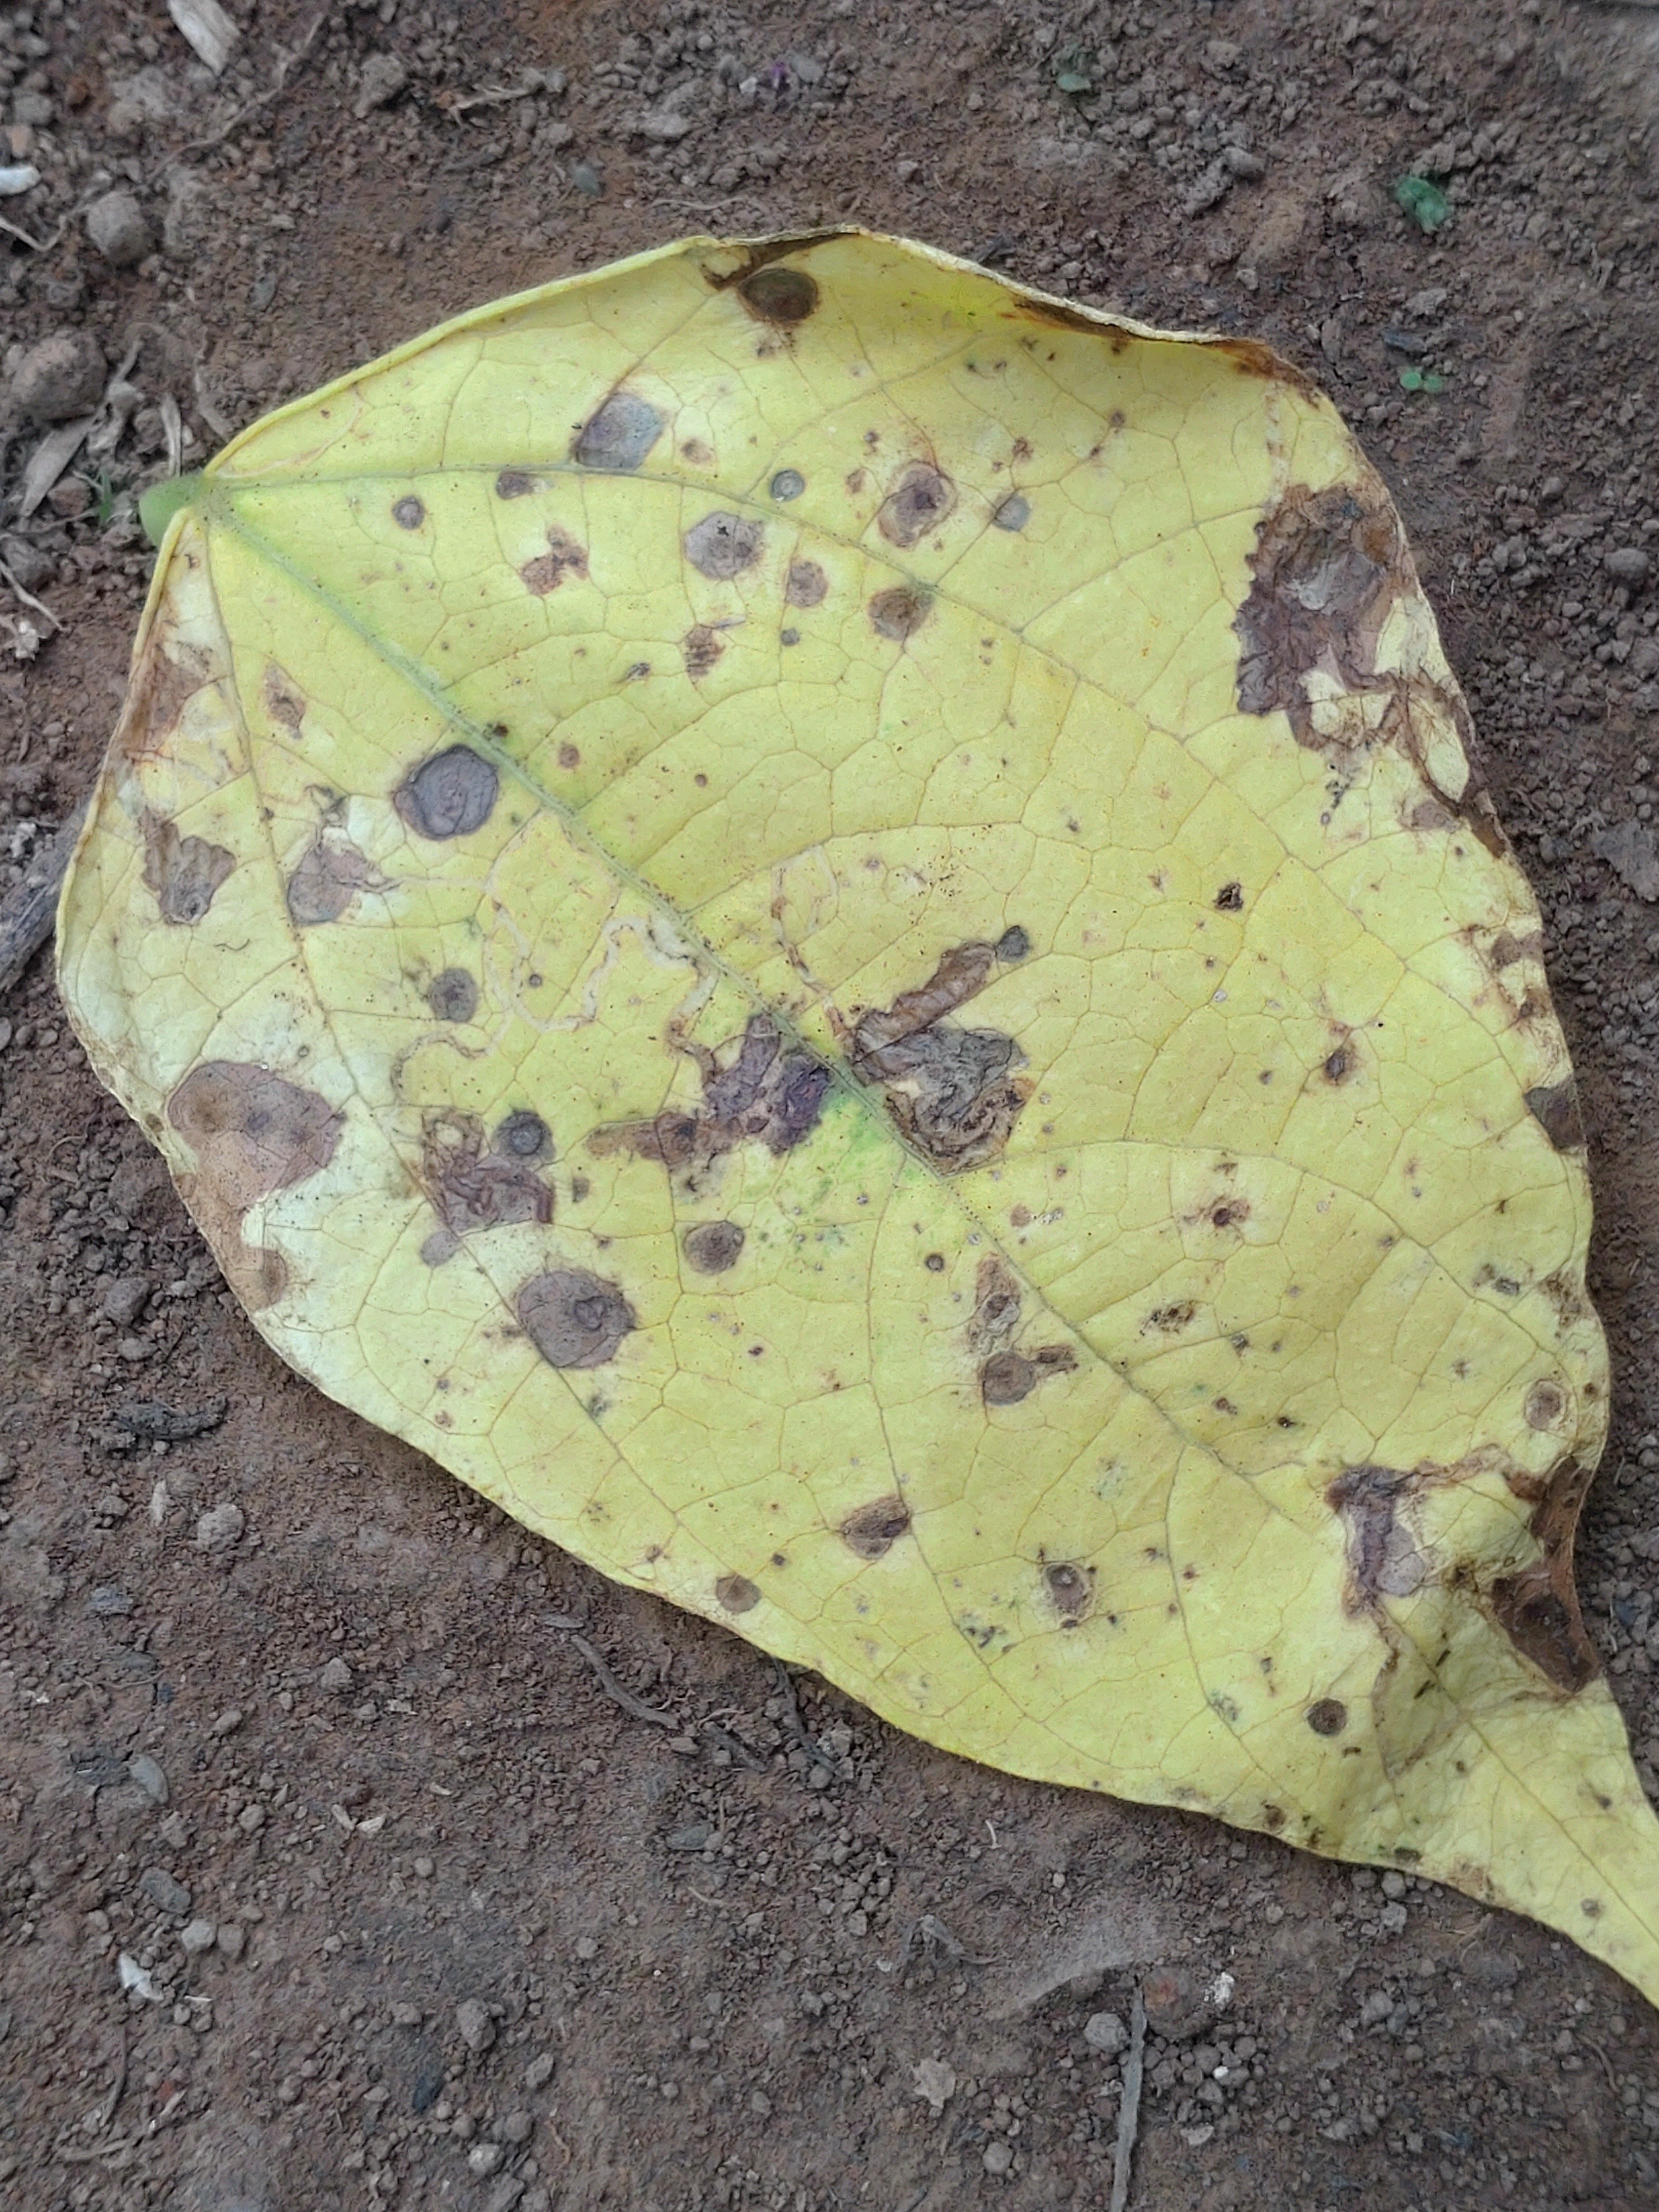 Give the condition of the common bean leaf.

anthracnose
